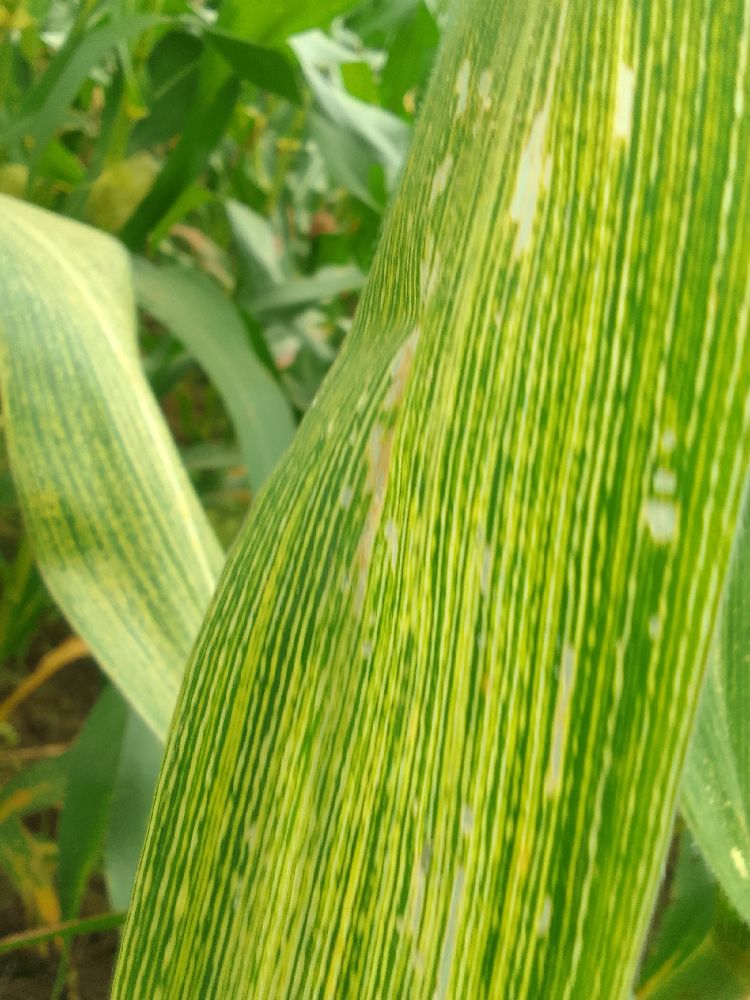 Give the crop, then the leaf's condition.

maize, maize streak virus
